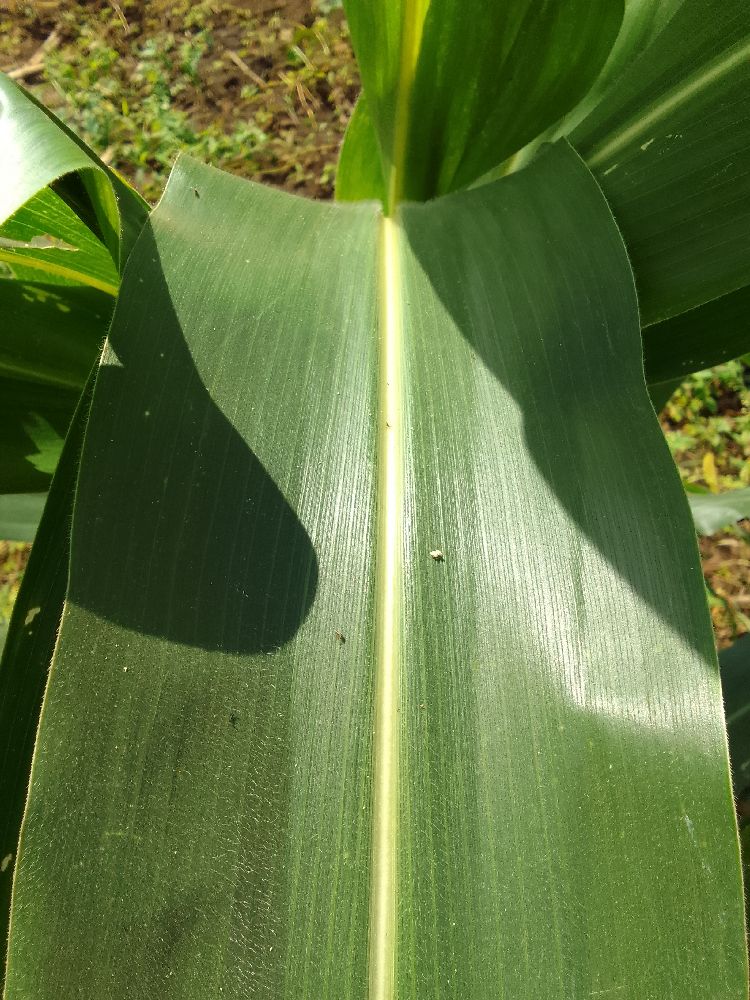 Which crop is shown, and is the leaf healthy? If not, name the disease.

maize, healthy
